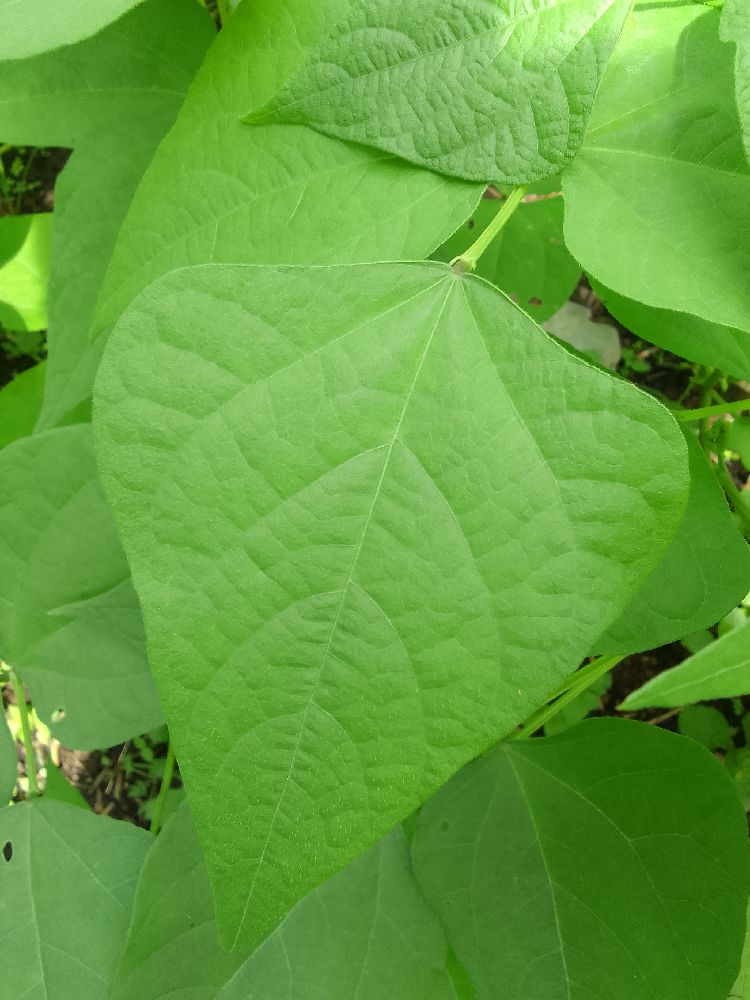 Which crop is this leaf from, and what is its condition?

common bean, healthy
